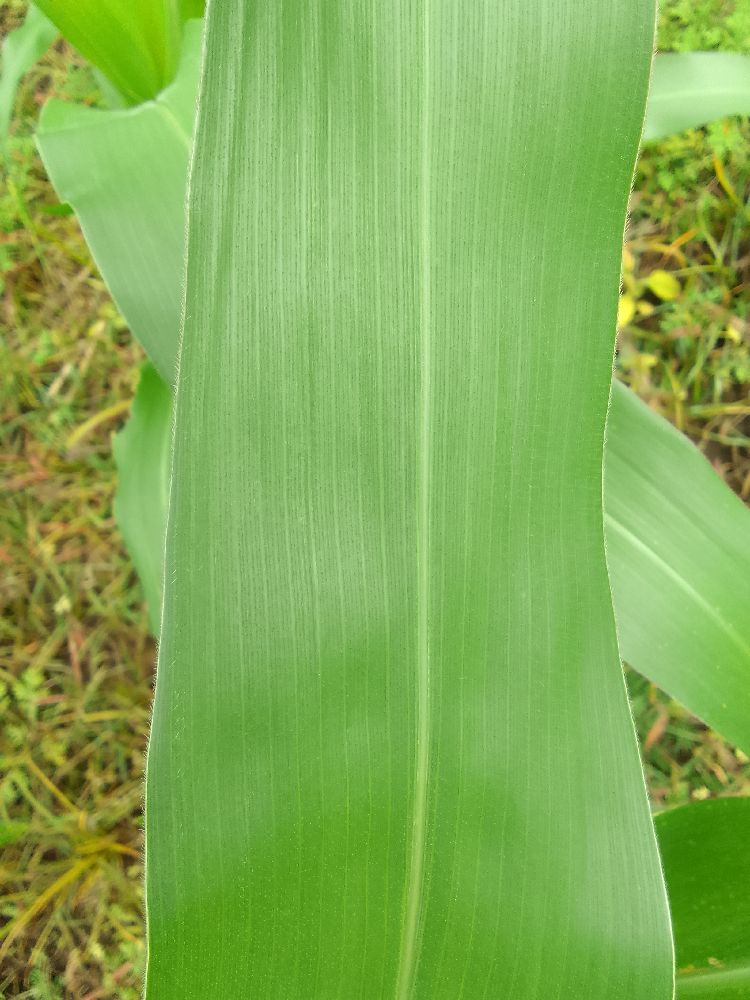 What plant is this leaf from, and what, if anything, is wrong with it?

maize, healthy
